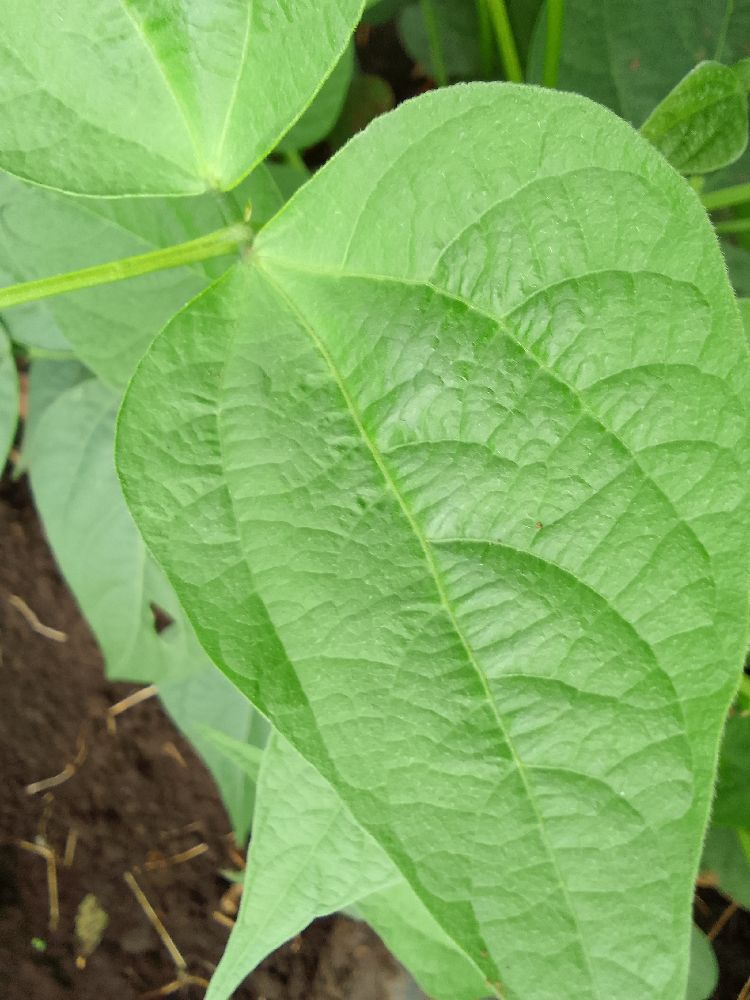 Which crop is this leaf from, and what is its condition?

common bean, healthy
